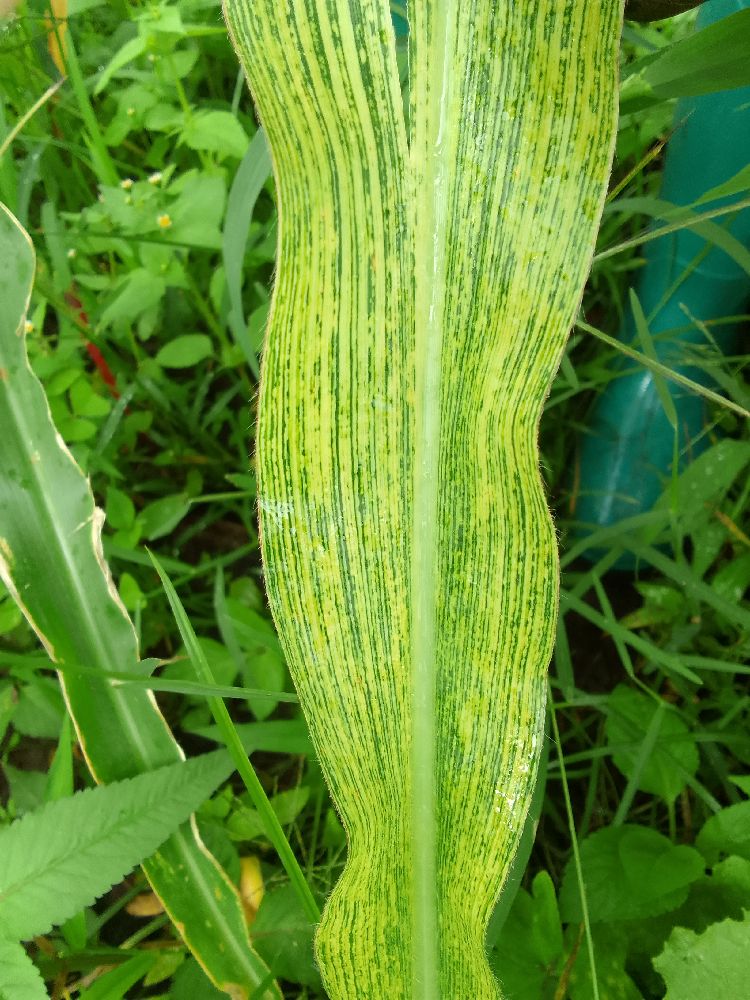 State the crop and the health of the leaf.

maize, maize streak virus
